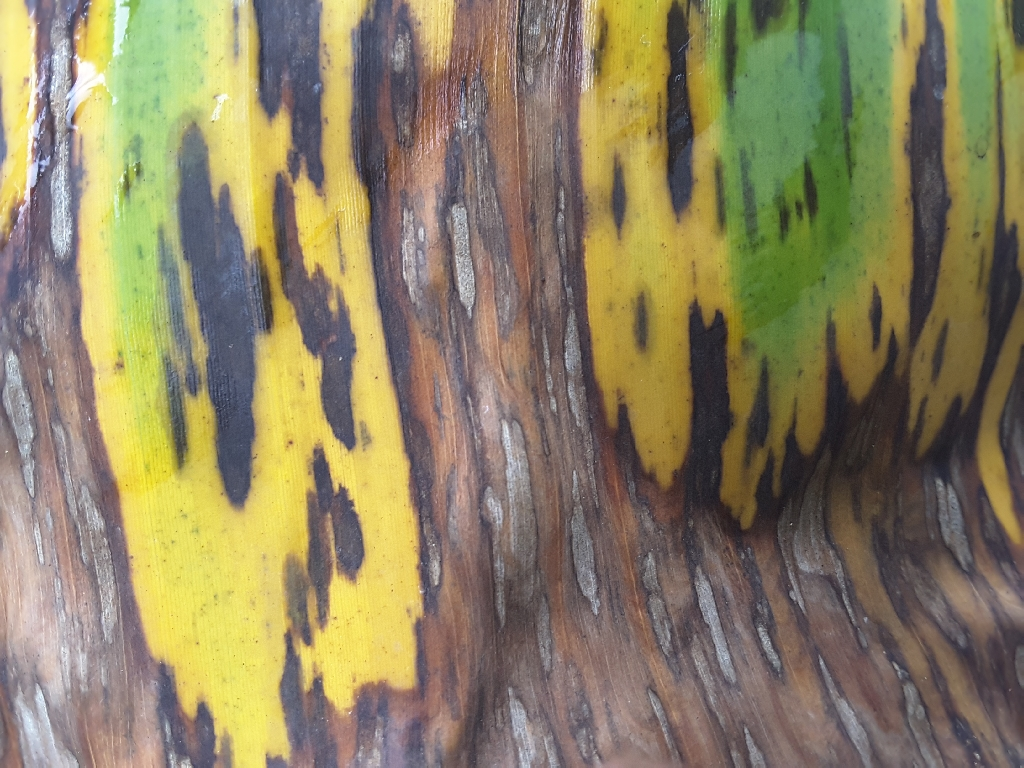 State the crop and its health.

banana, black sigatoka
